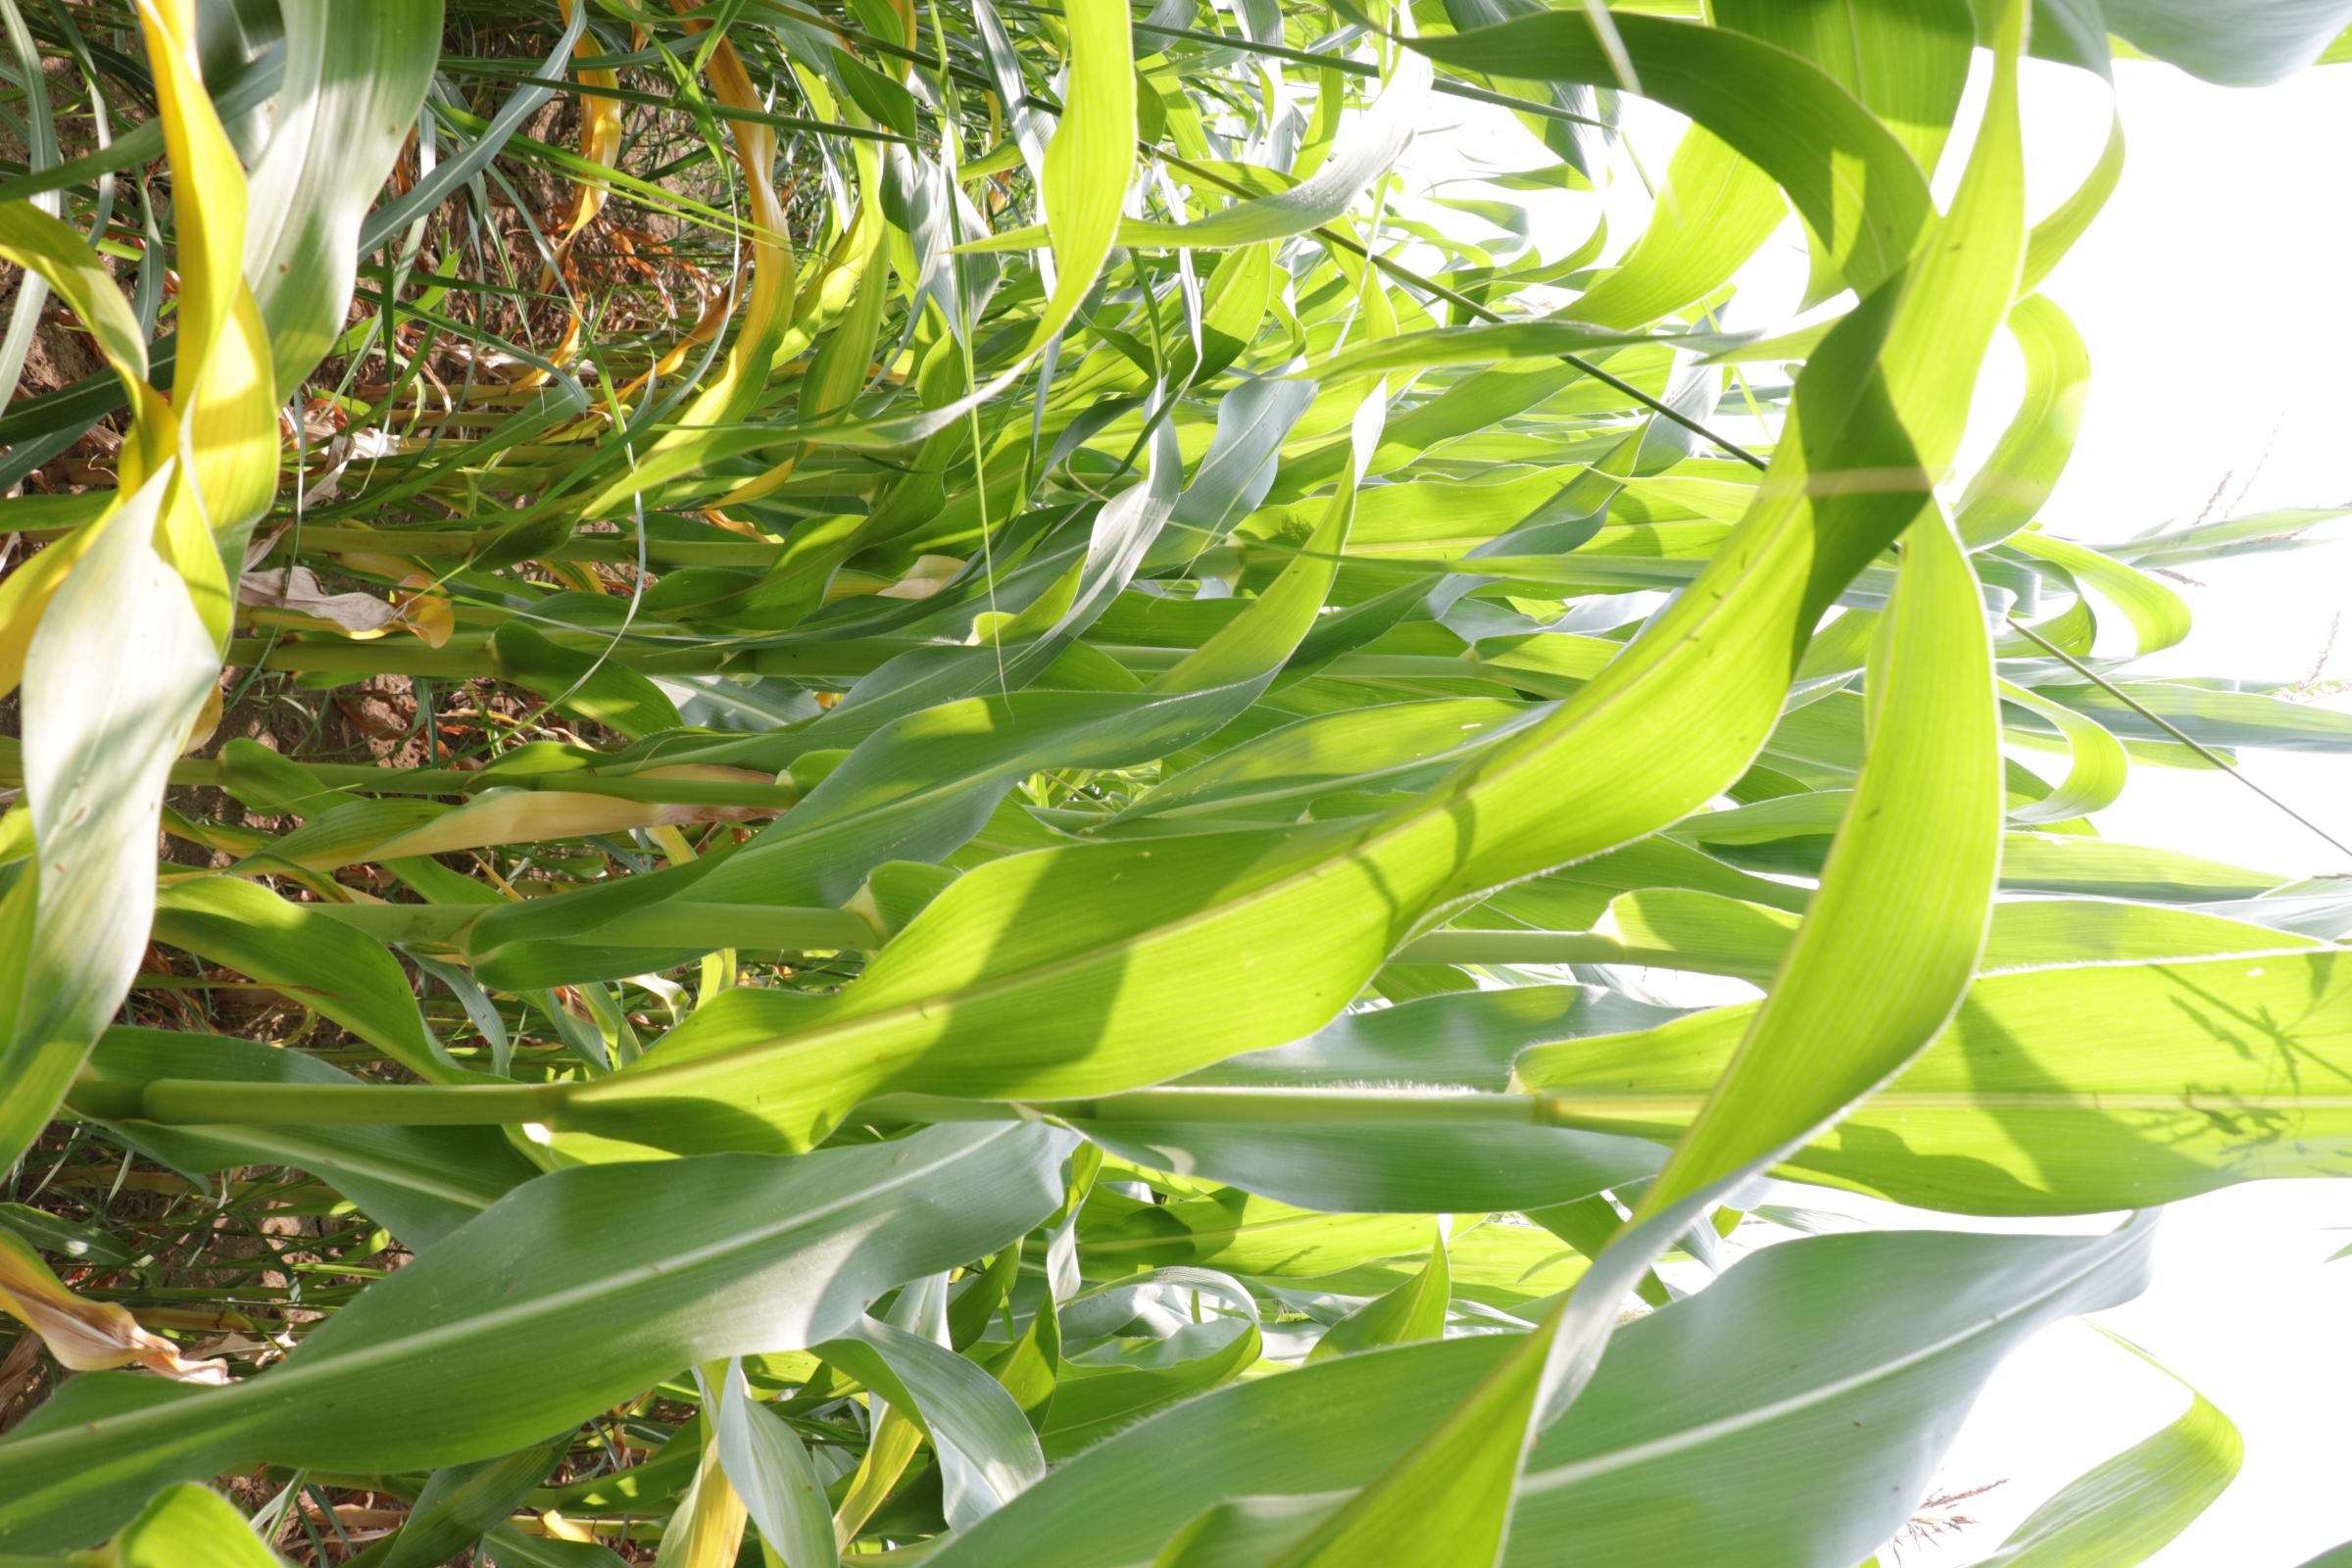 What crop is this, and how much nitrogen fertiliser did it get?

maize, no added nitrogen
